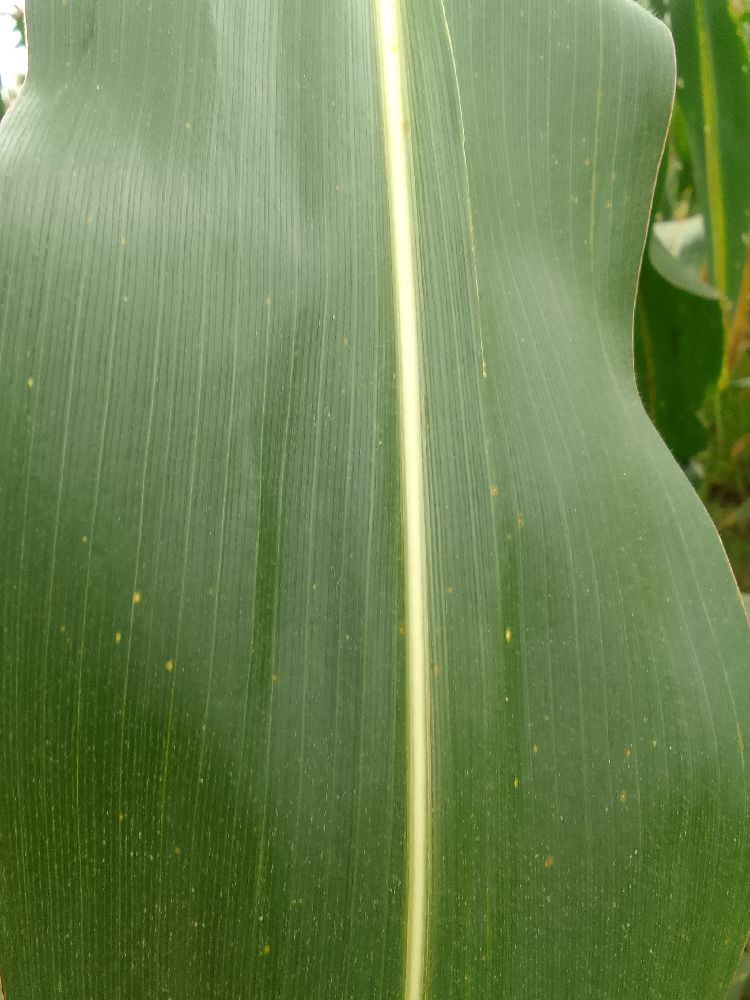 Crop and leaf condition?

maize, healthy
